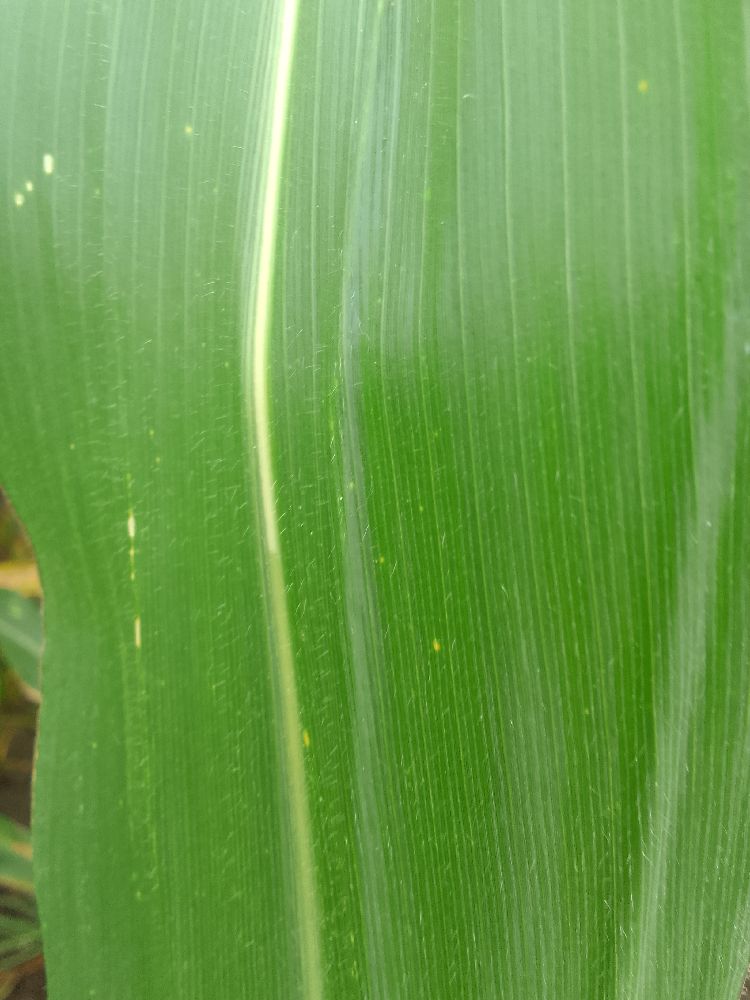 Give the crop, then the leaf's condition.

maize, healthy
